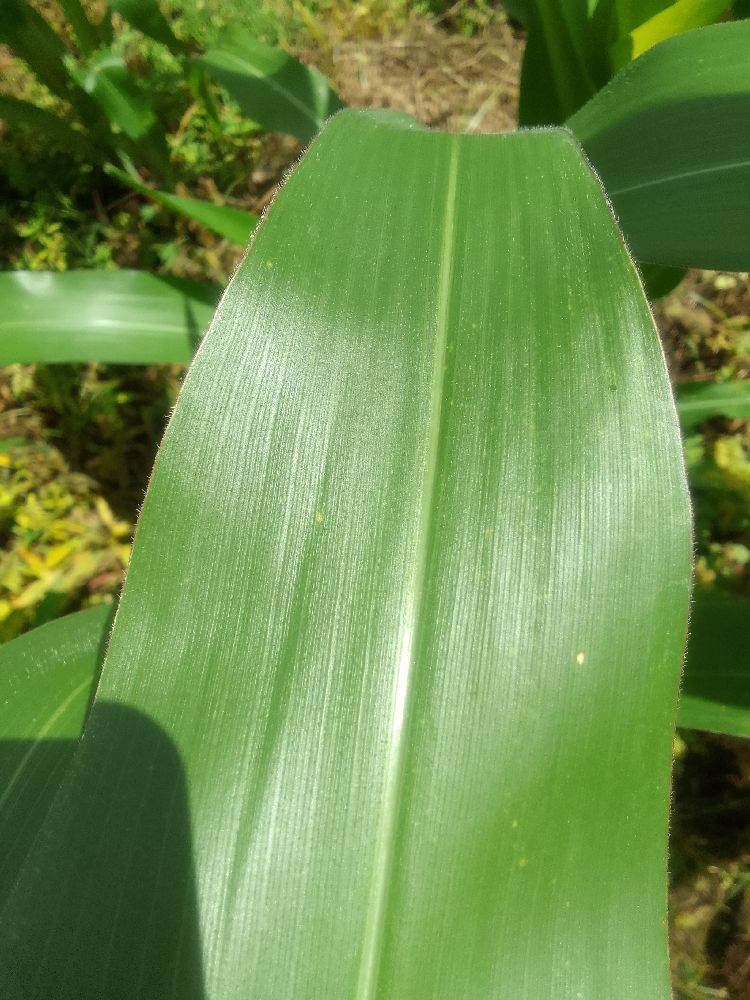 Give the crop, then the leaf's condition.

maize, healthy
